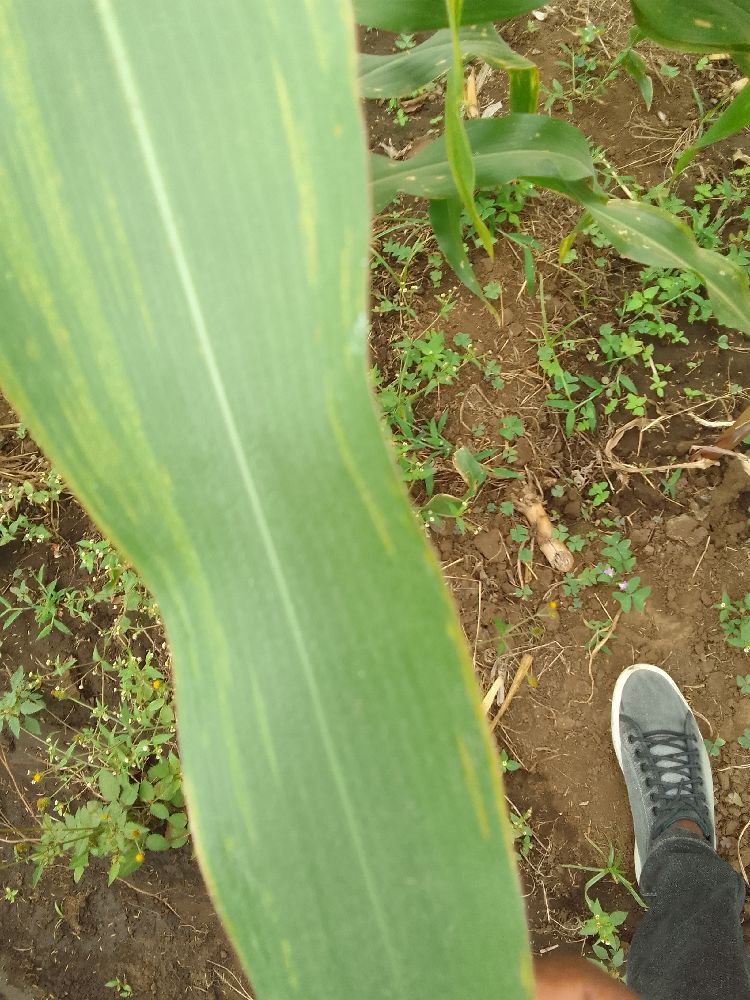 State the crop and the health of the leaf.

maize, maize lethal necrosis
